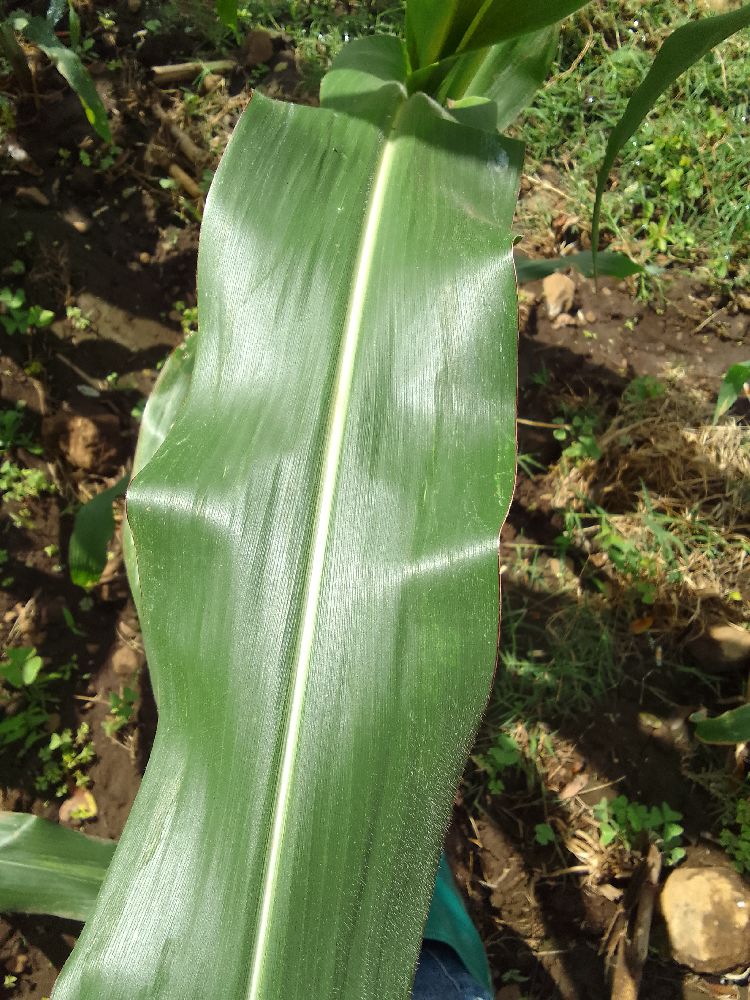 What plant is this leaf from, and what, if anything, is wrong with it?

maize, healthy
